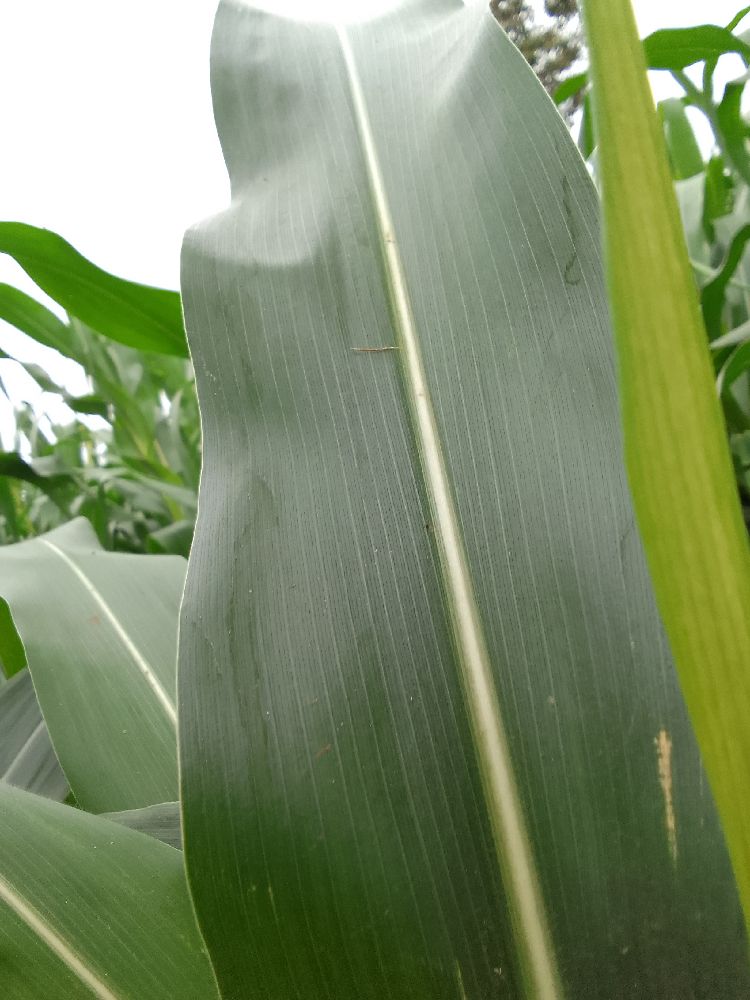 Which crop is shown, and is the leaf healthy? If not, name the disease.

maize, healthy
